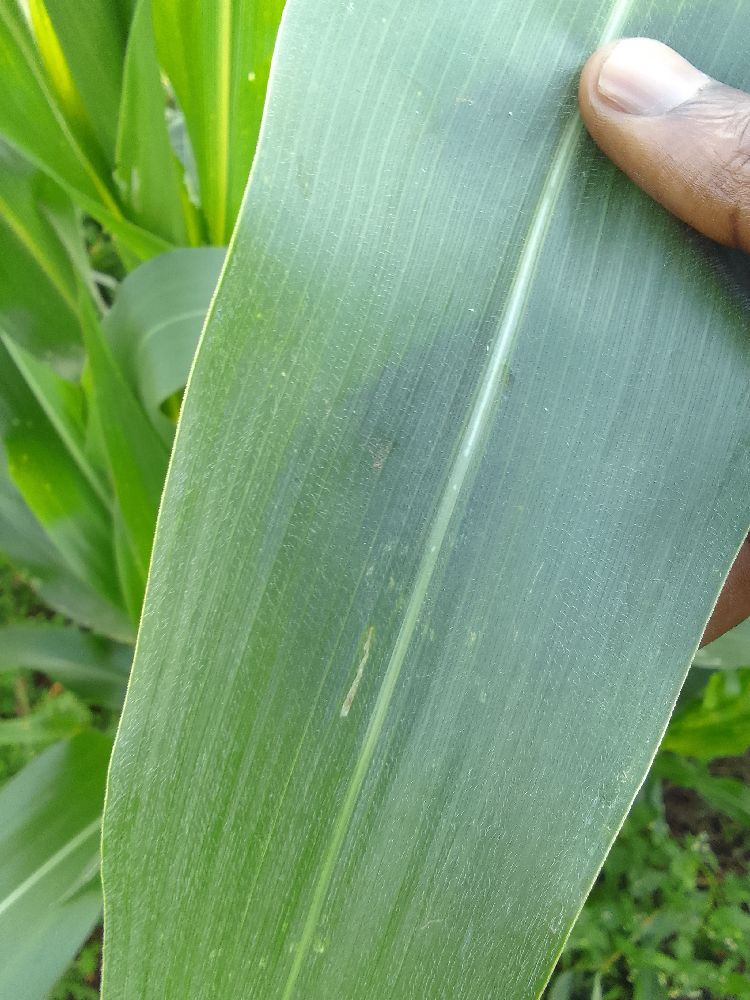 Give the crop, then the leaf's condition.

maize, healthy
